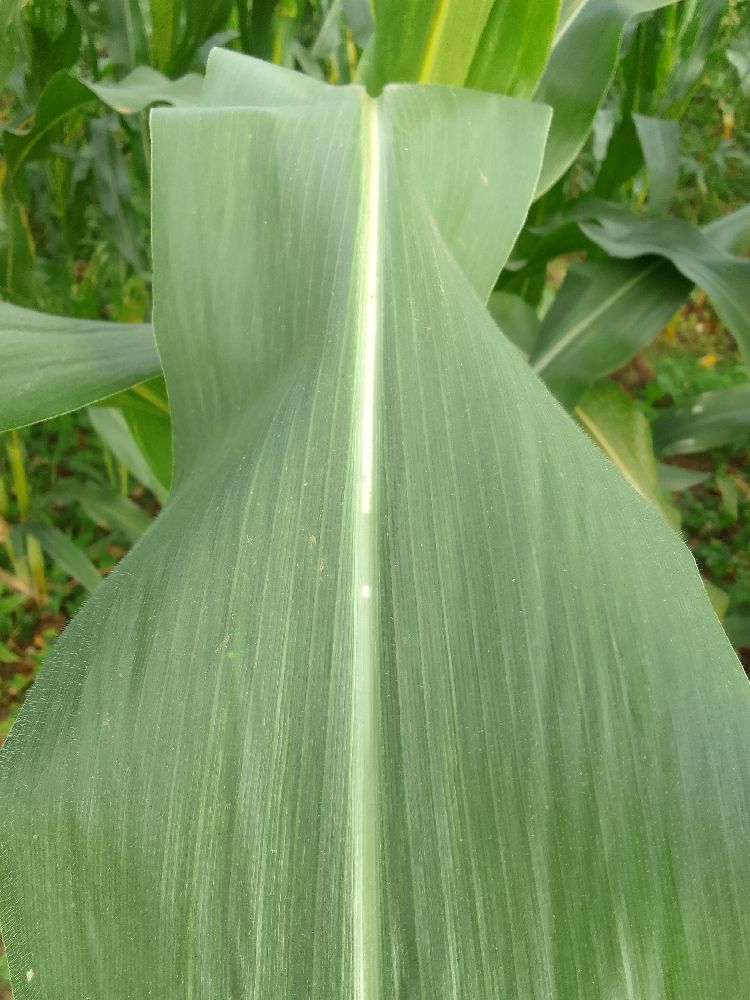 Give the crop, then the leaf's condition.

maize, healthy
